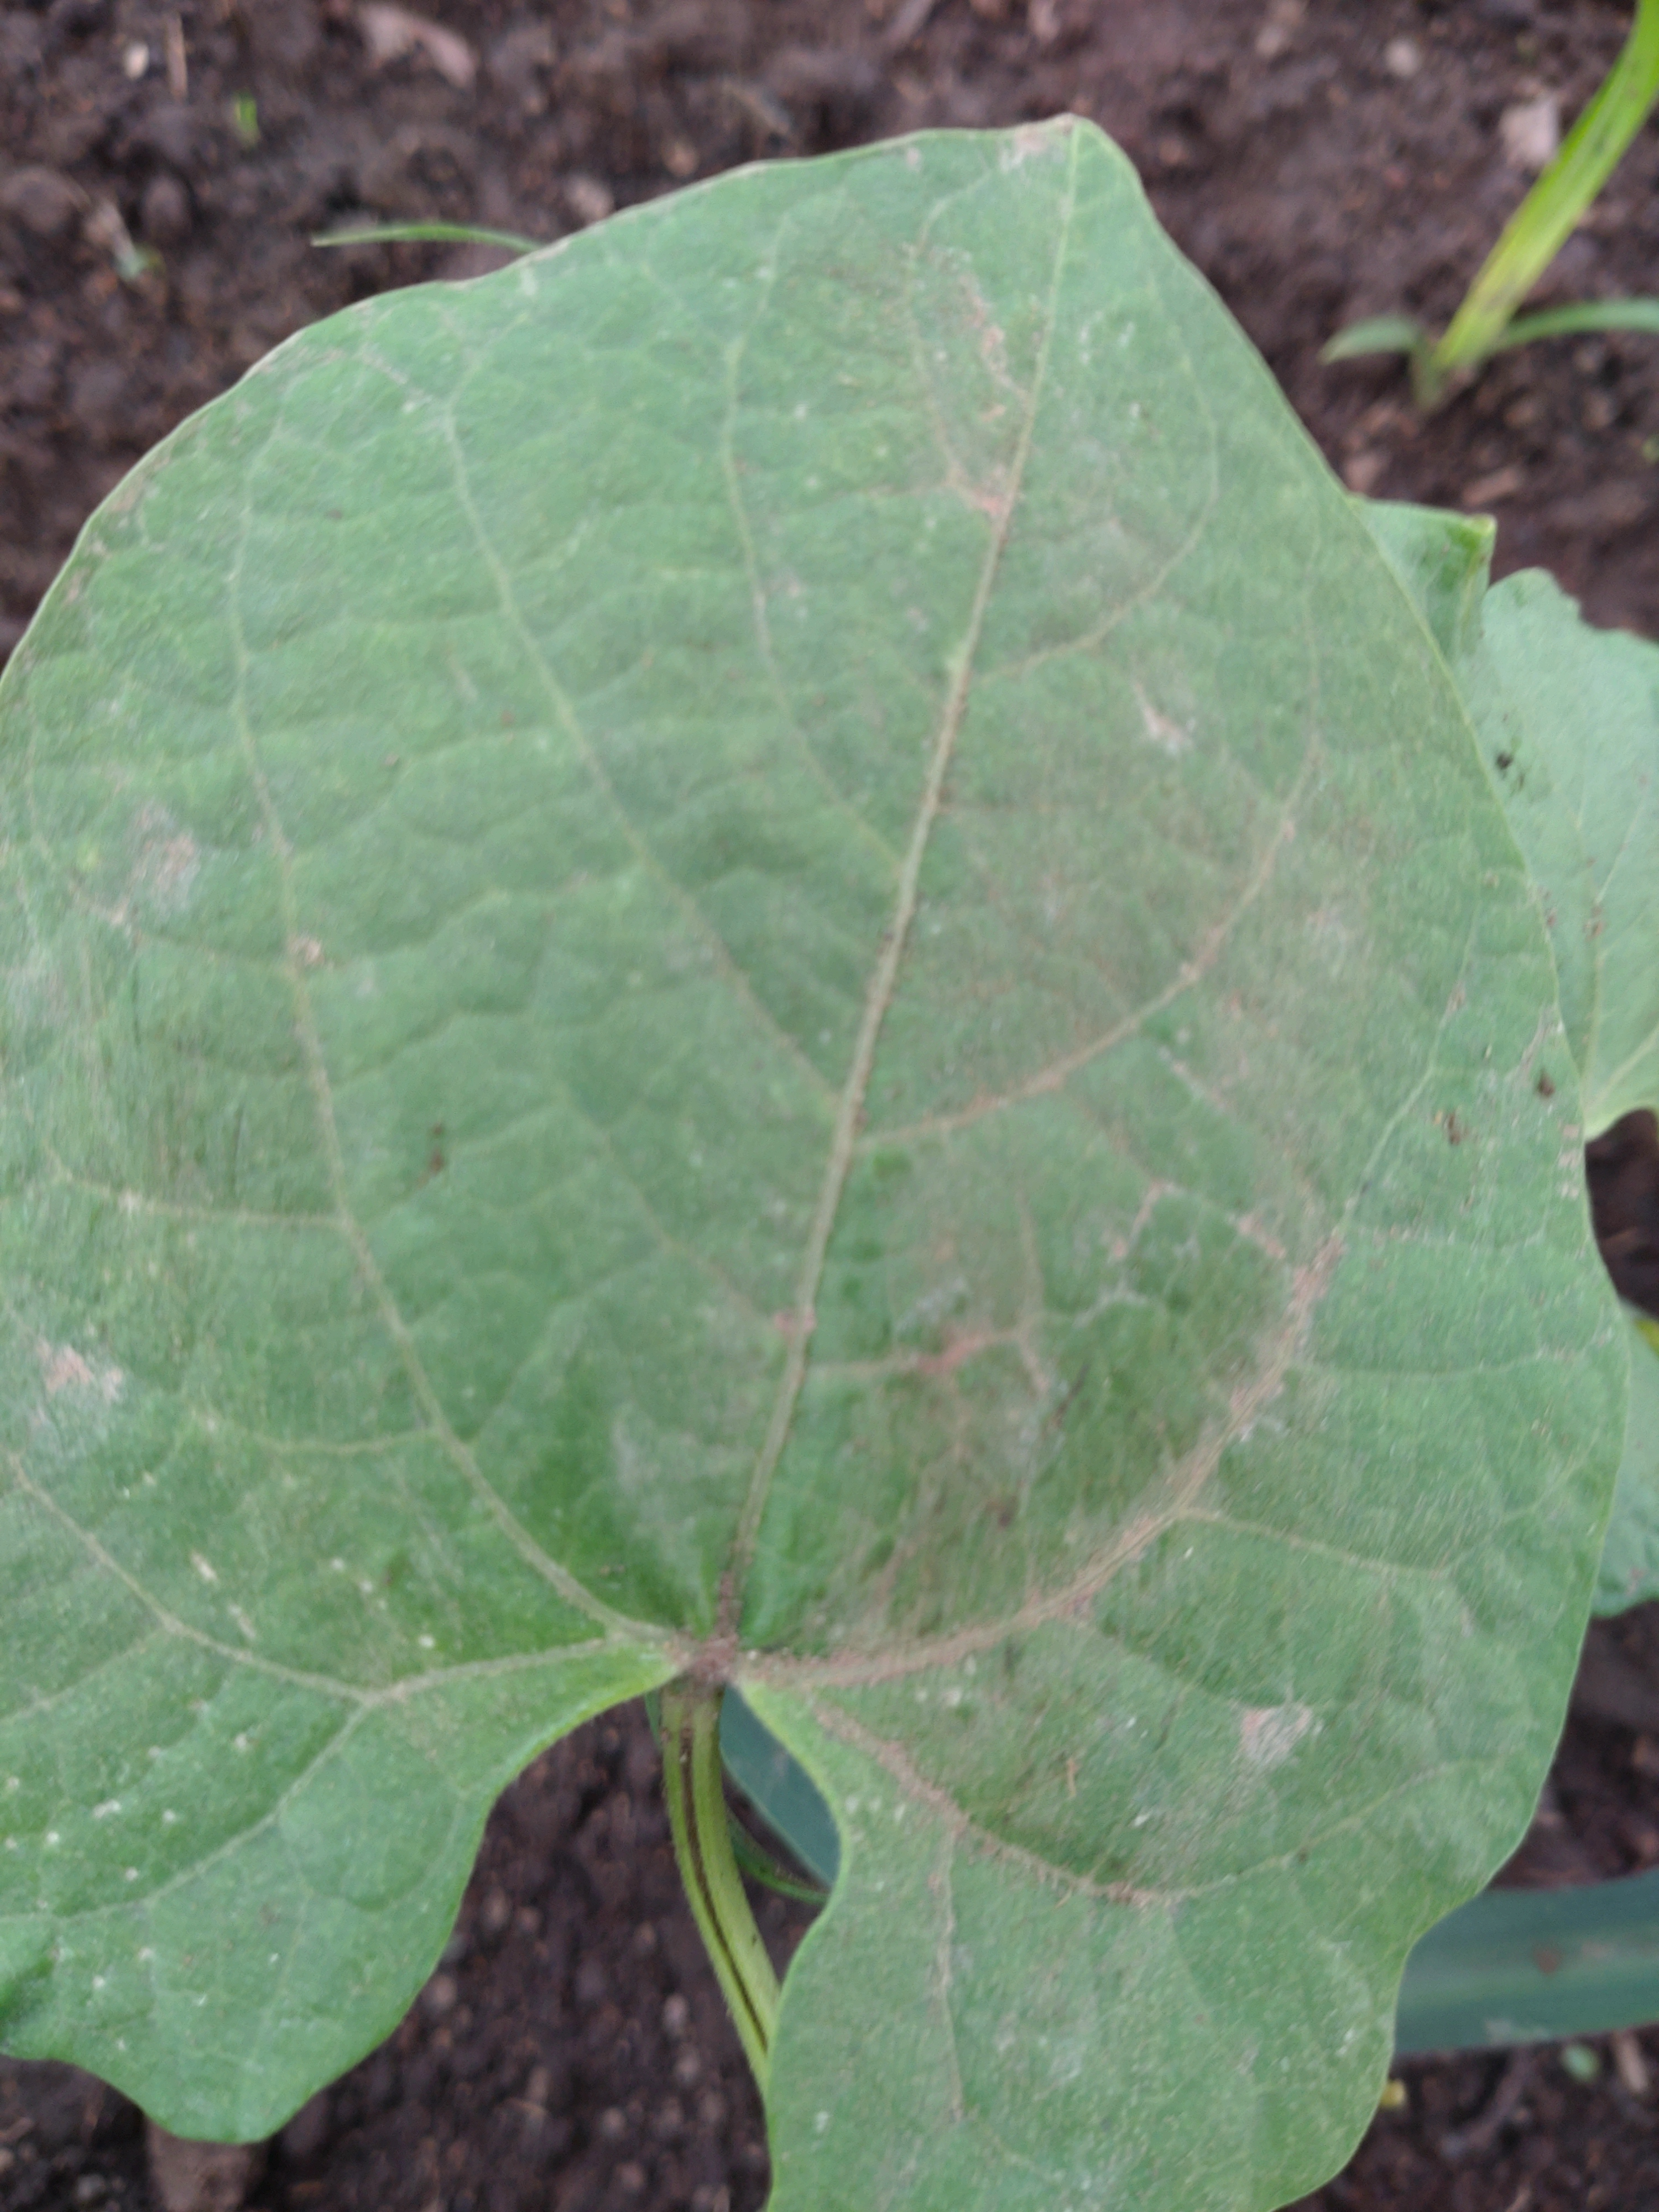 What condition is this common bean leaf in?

healthy
